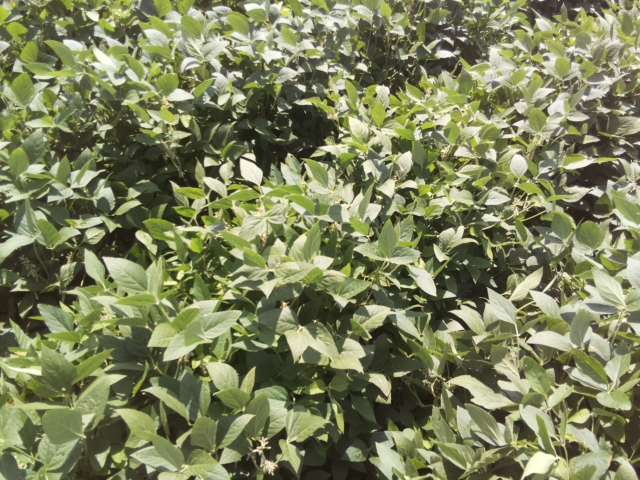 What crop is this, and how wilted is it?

soybean, leaves with no wilting
